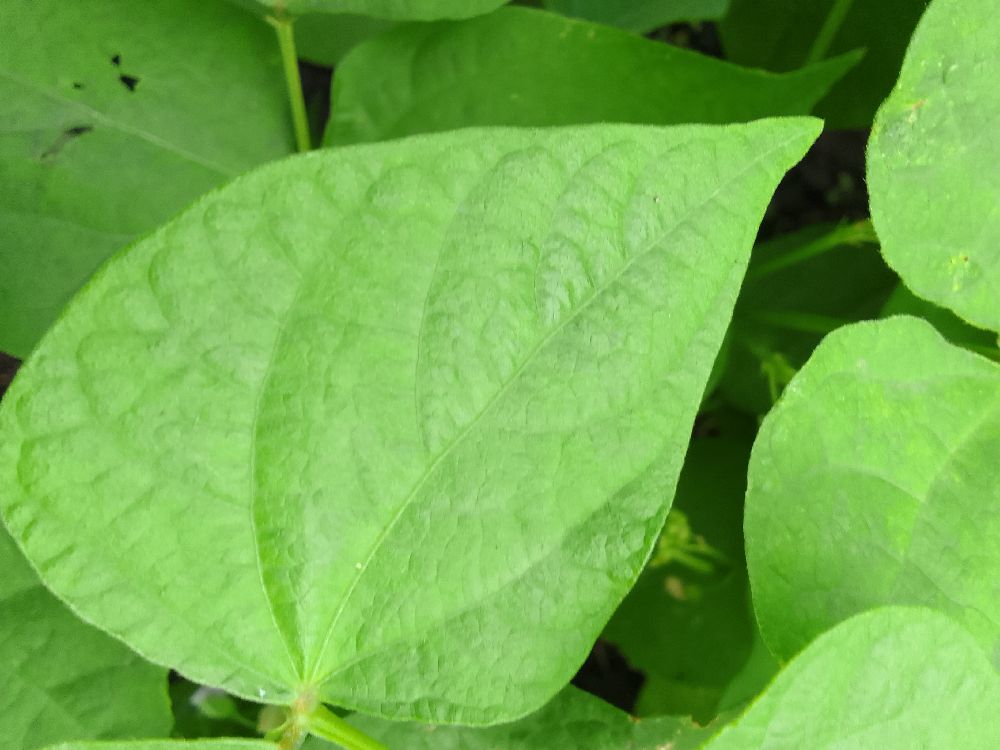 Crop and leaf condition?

common bean, healthy
